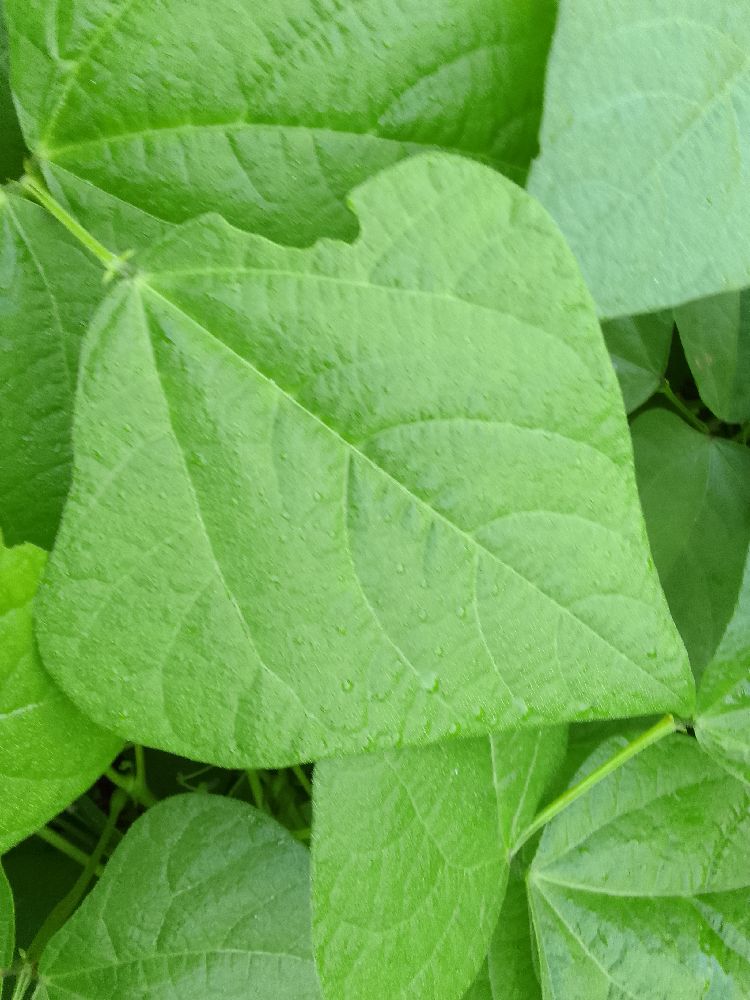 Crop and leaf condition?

common bean, healthy
